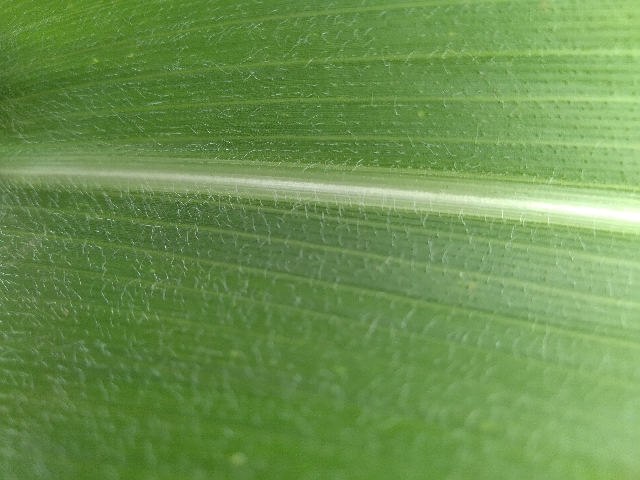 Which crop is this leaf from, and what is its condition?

maize, healthy
